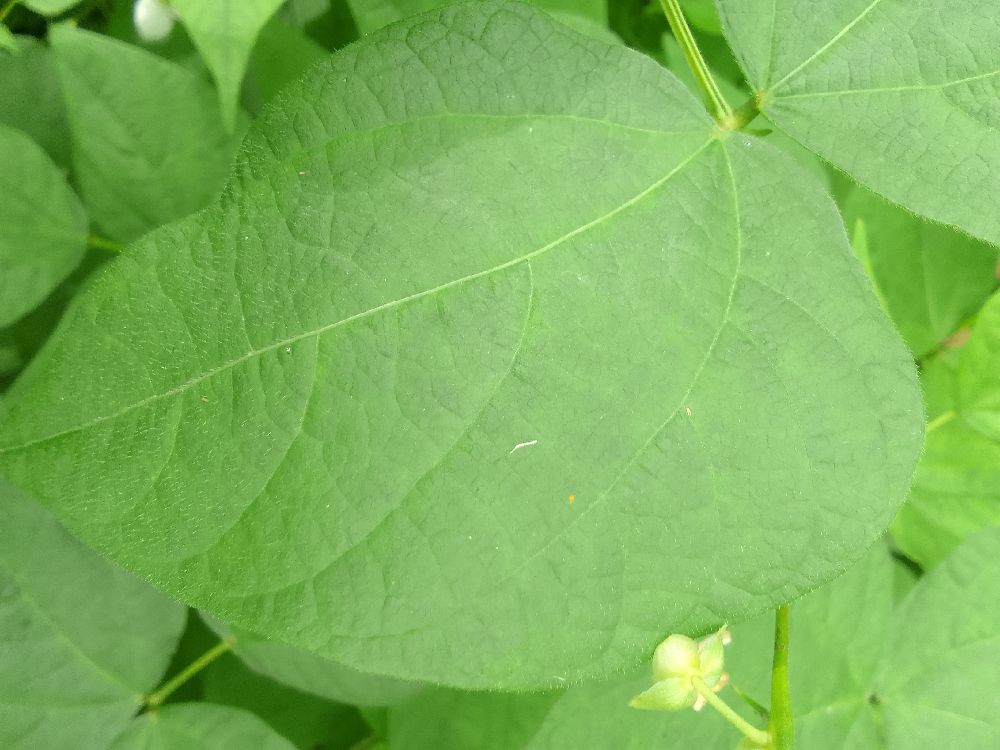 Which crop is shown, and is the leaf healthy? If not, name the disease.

common bean, healthy
